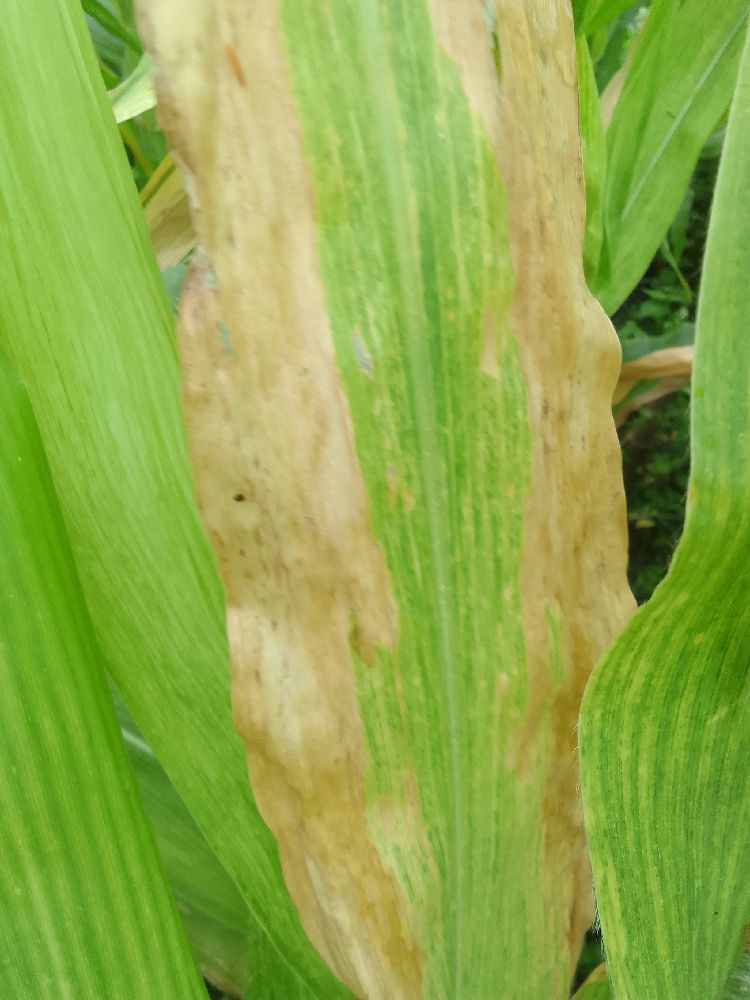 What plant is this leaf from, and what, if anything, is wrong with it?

maize, maize lethal necrosis
